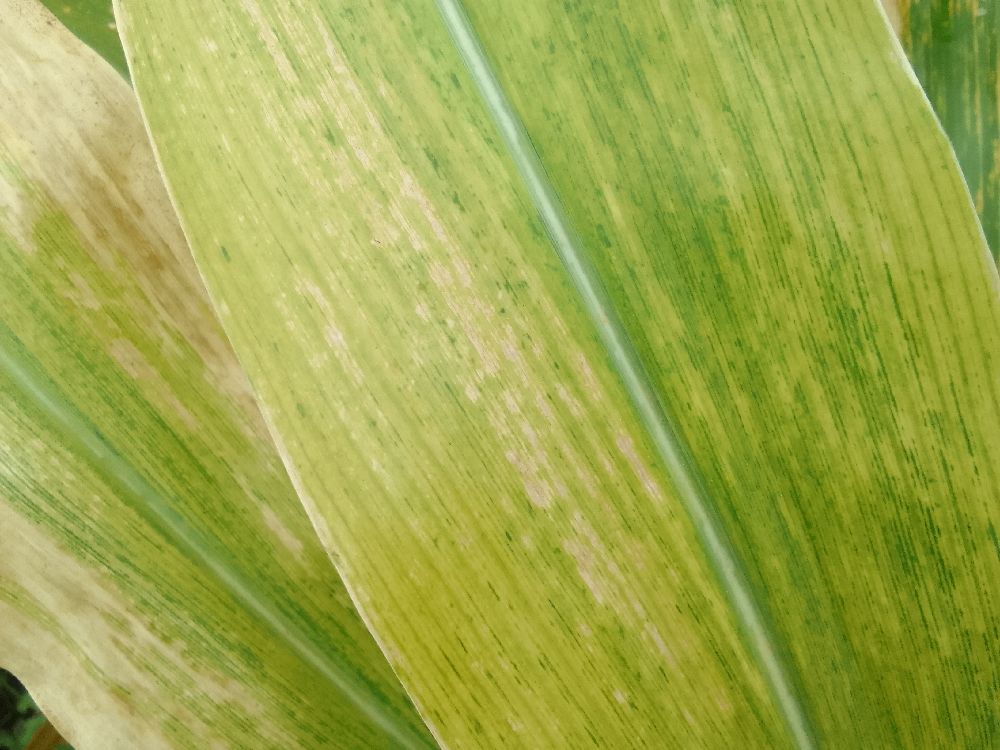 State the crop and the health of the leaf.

maize, maize lethal necrosis
